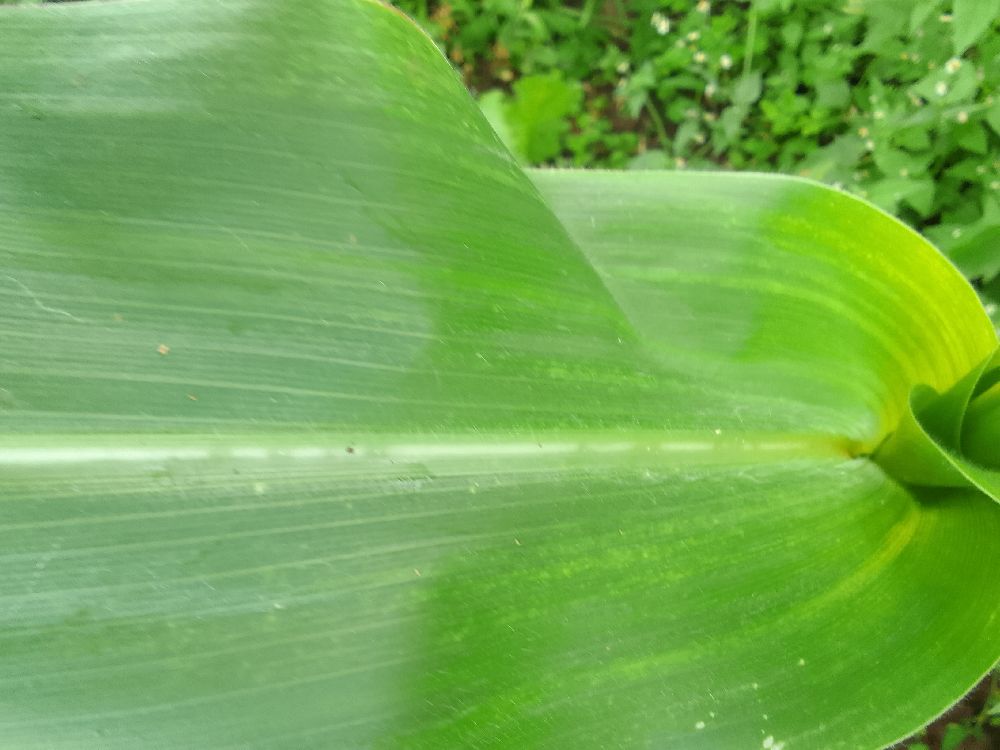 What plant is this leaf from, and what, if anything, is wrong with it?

maize, healthy
